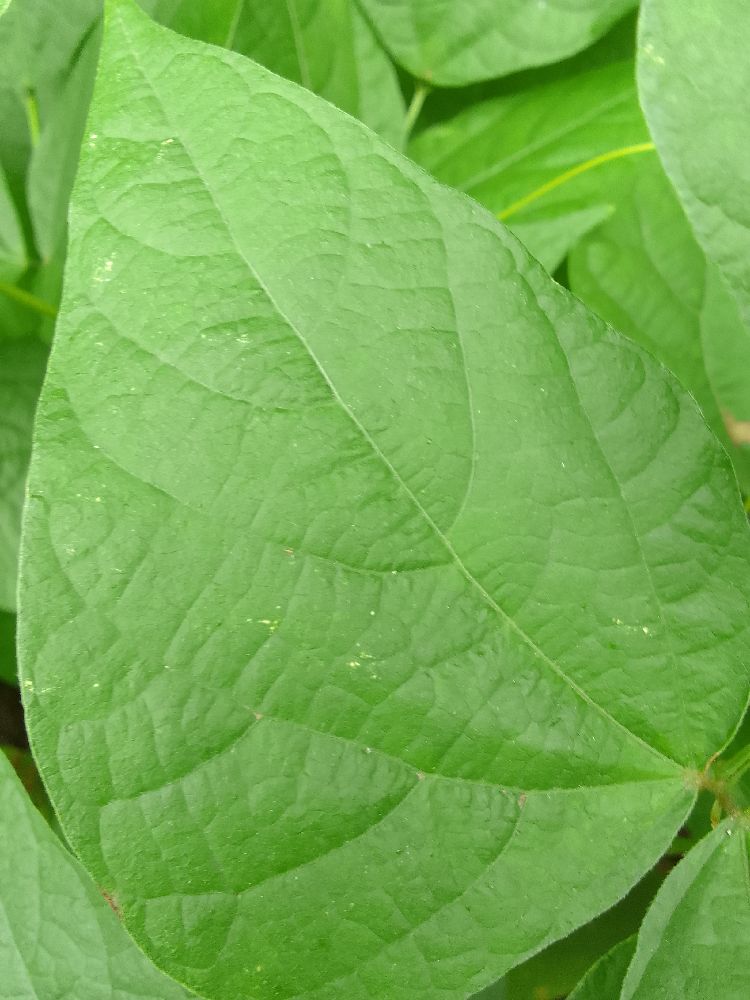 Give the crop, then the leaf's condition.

common bean, healthy
